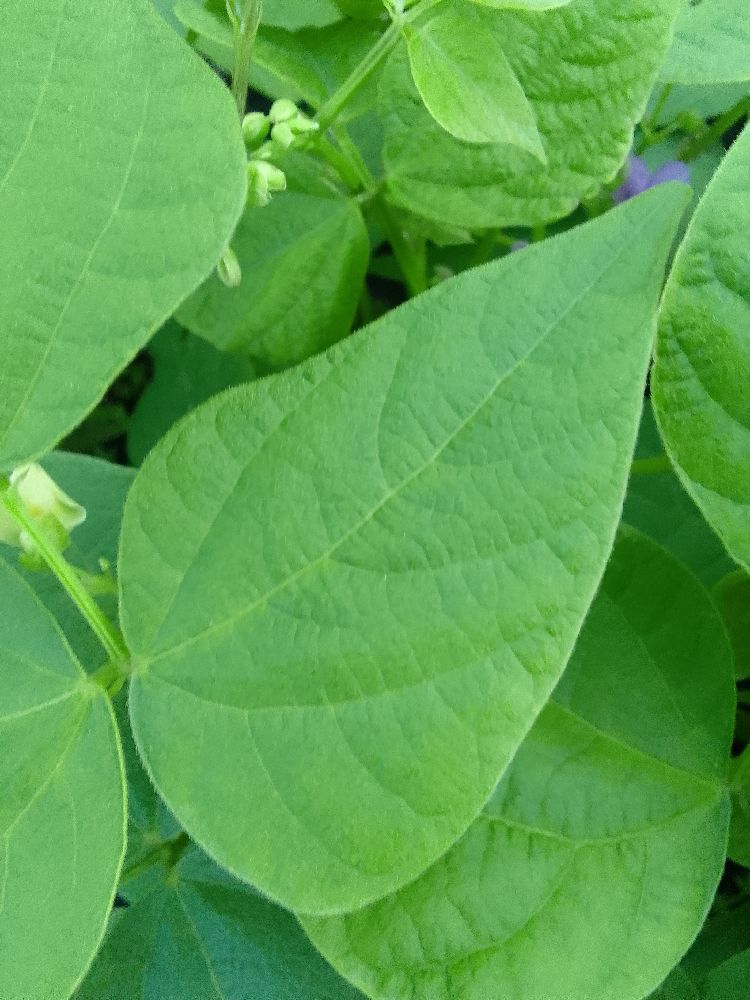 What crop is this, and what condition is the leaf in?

common bean, healthy
